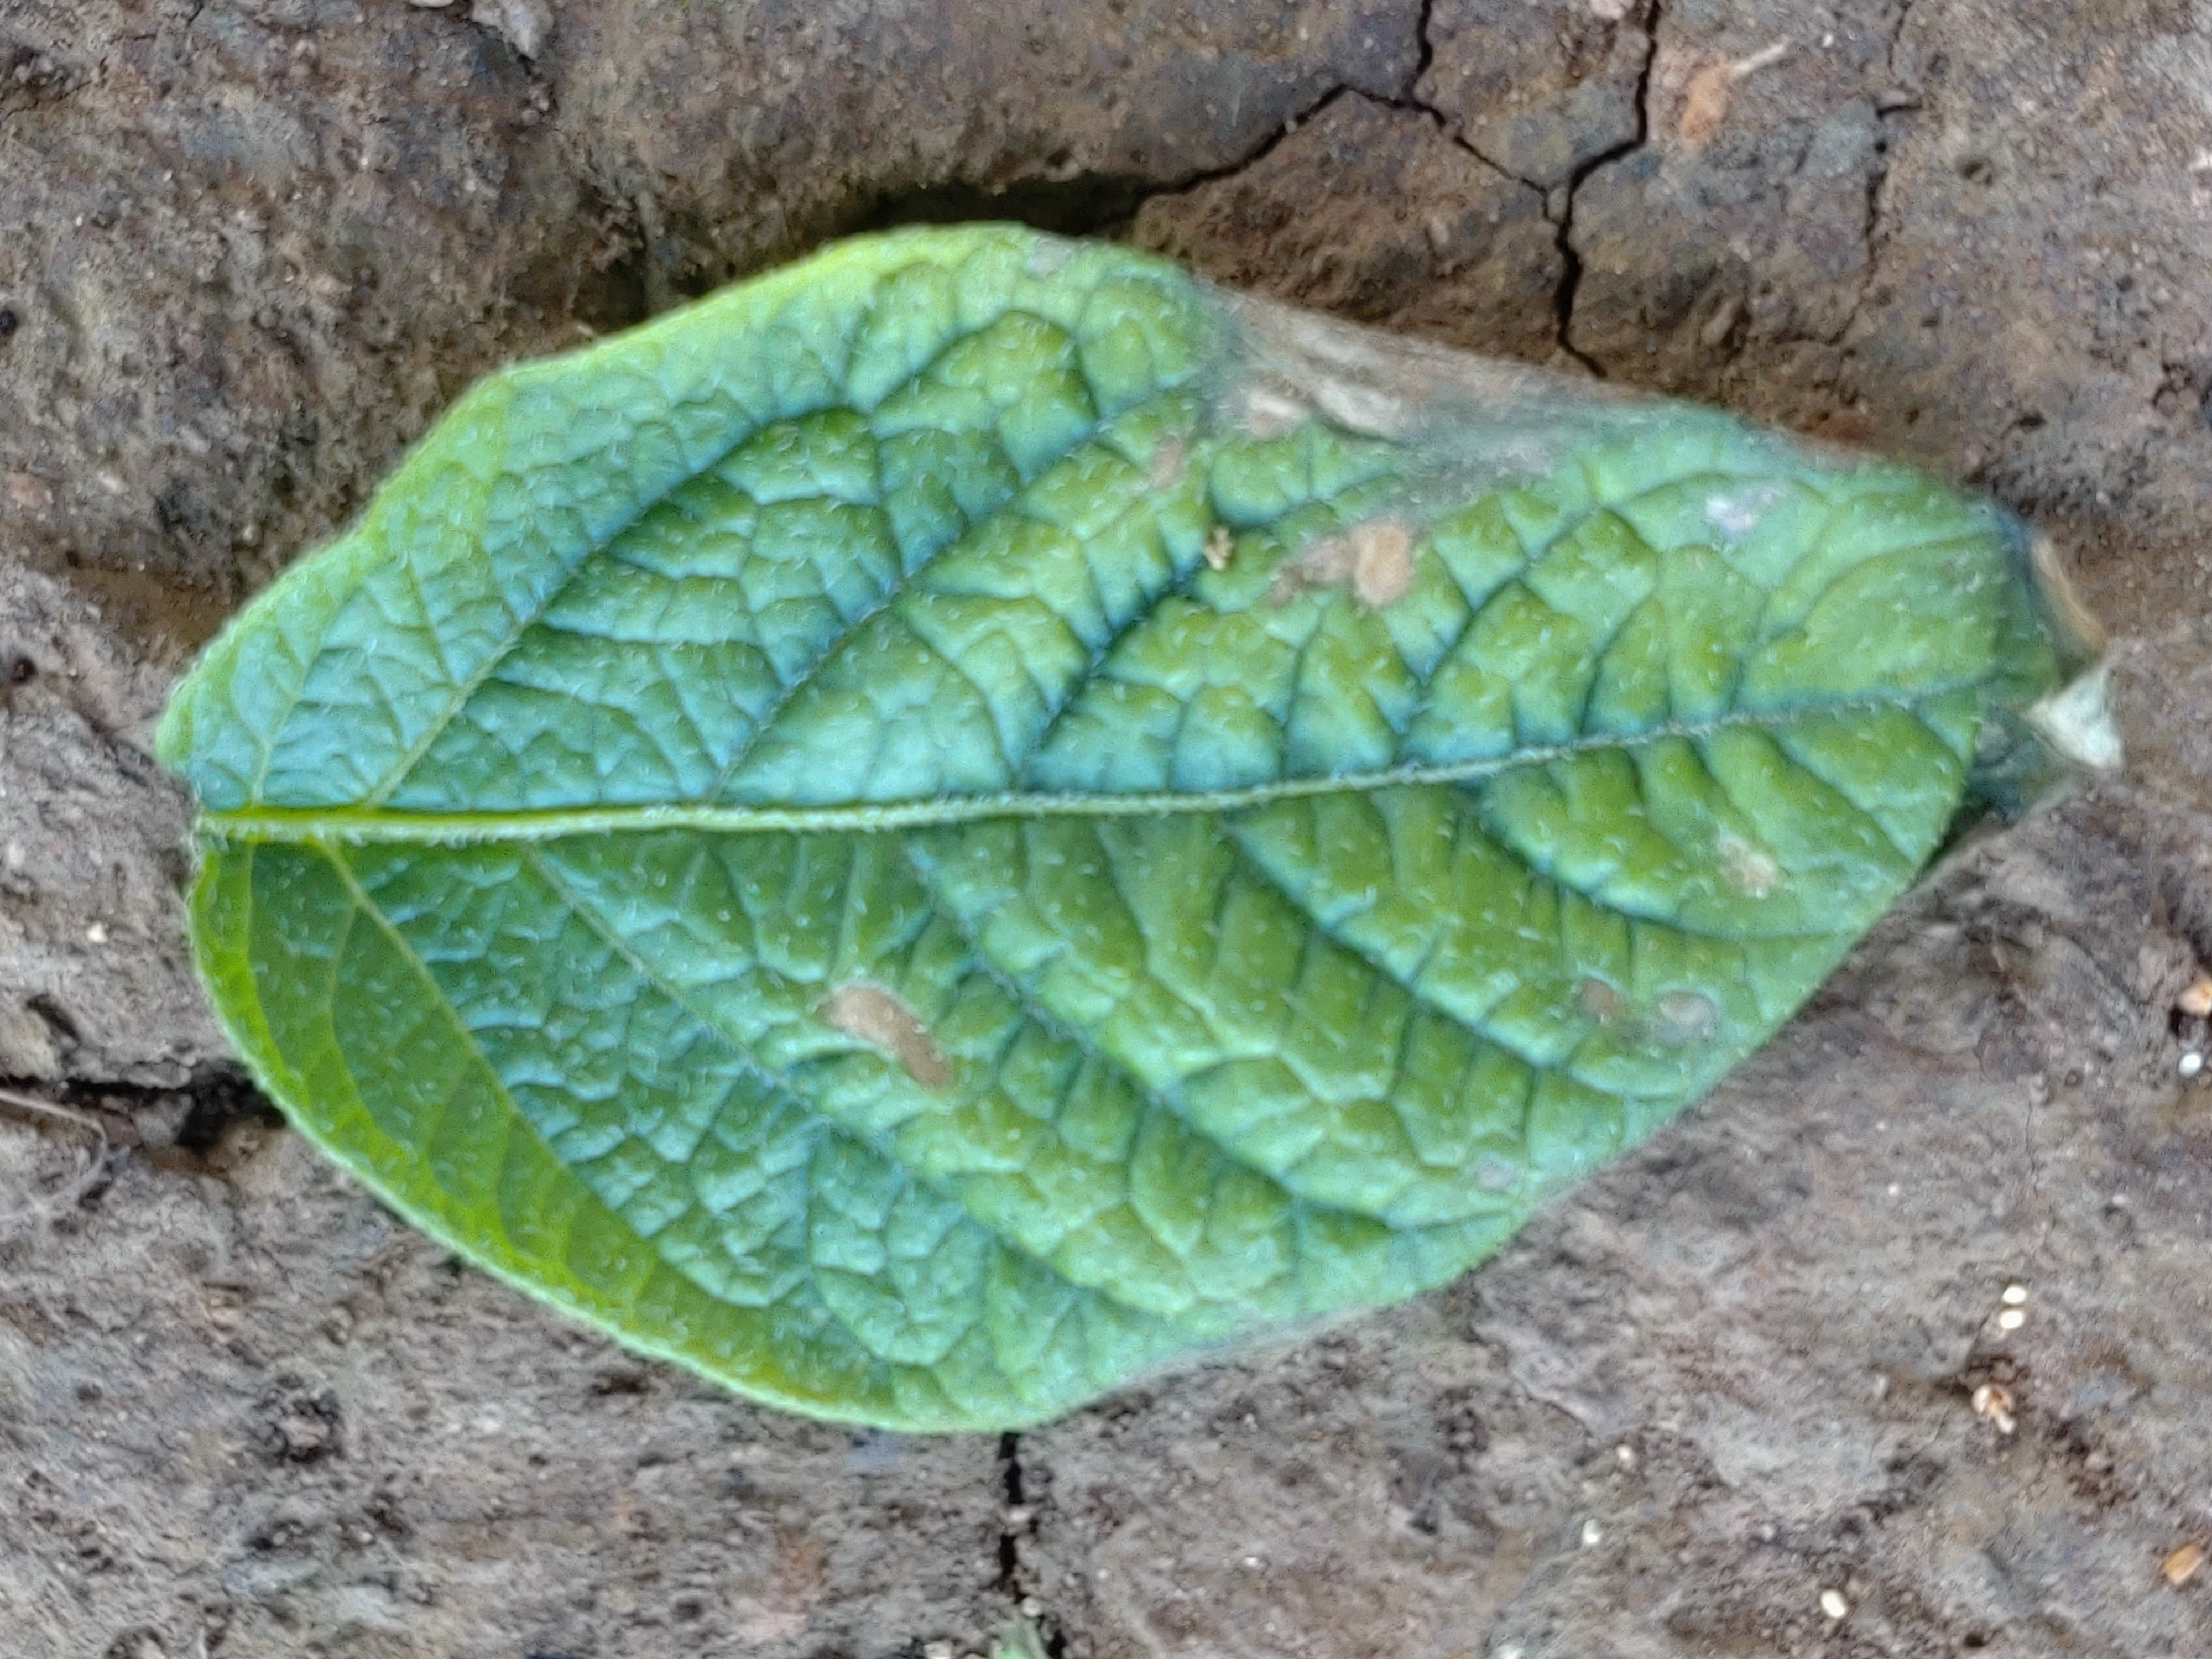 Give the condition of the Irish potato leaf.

early blight
